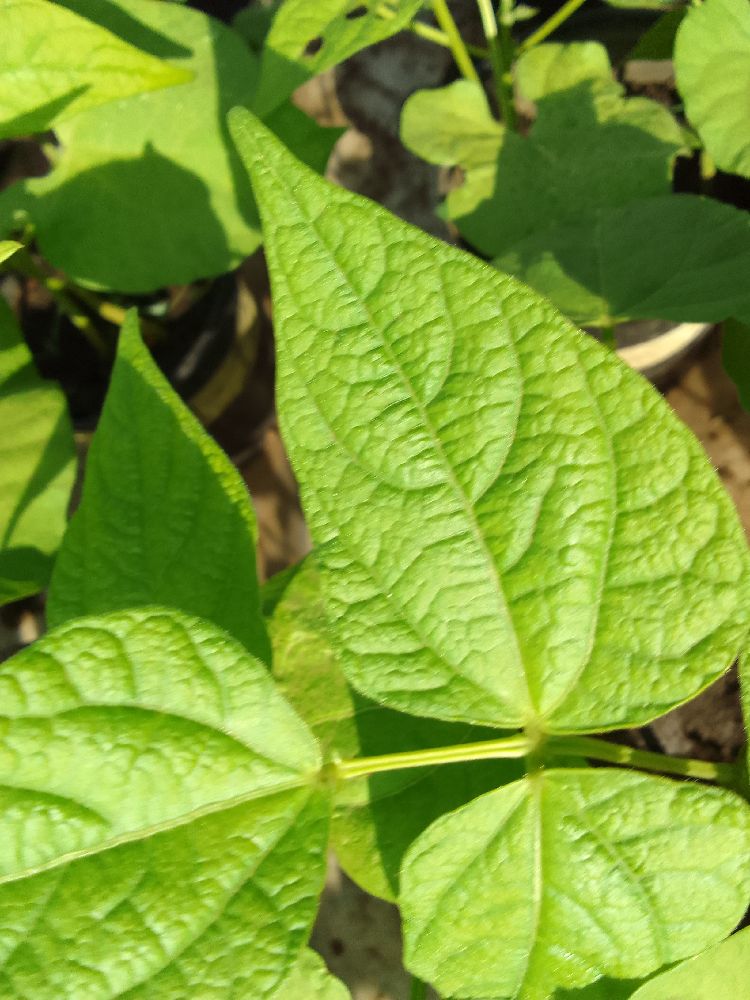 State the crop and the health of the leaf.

common bean, healthy
